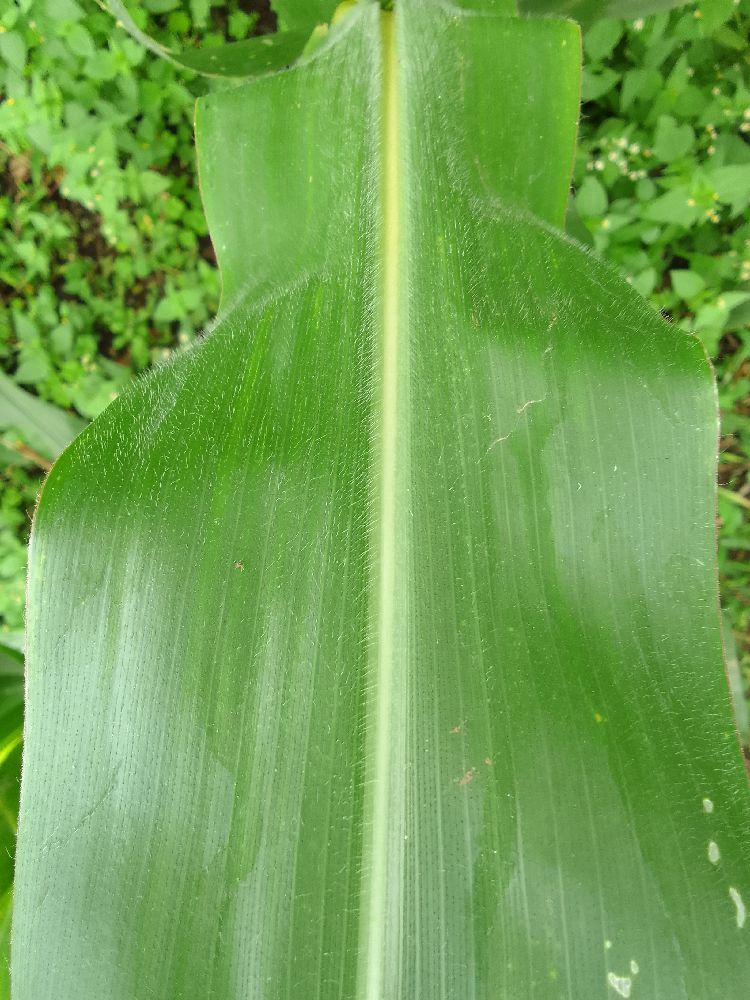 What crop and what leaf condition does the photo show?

maize, healthy
